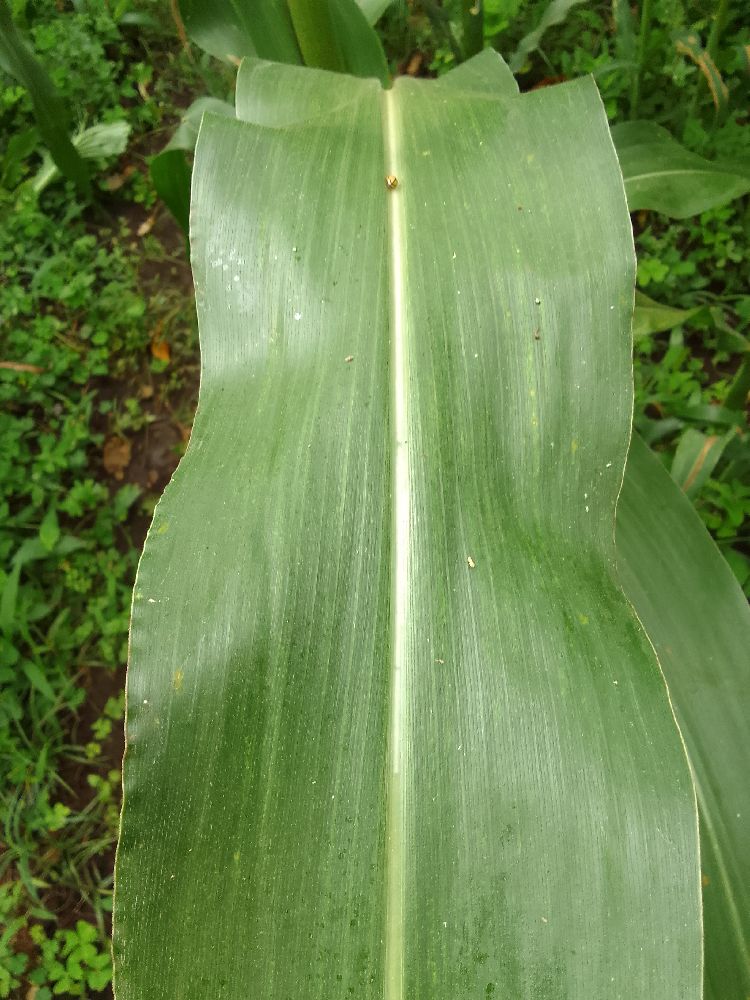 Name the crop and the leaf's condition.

maize, healthy
